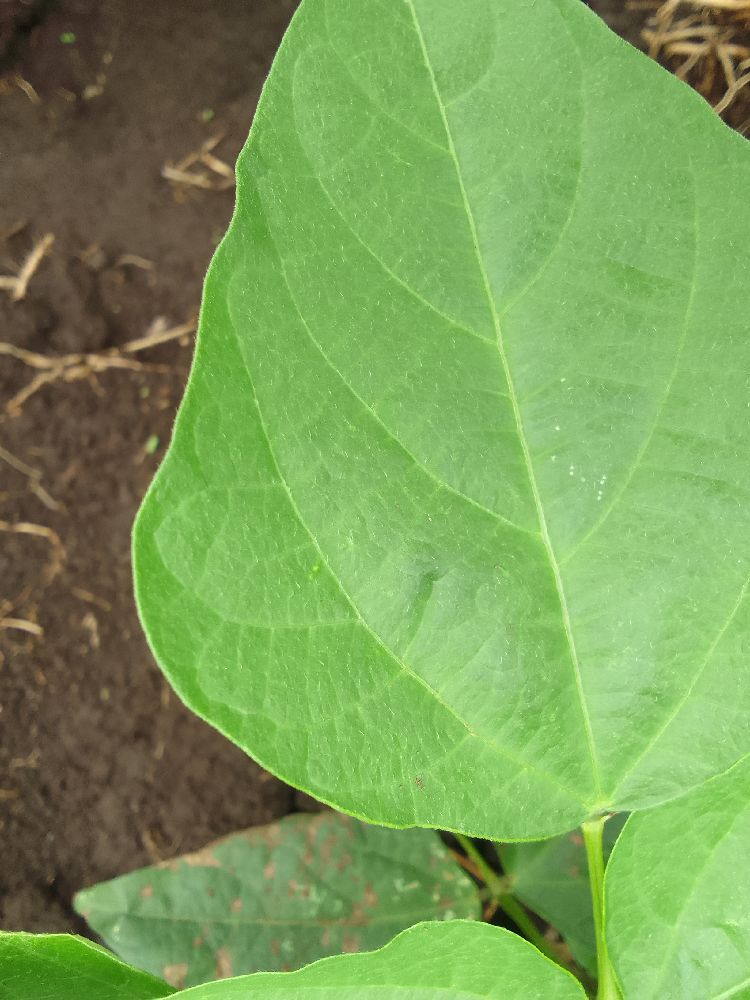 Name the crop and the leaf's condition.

common bean, healthy
